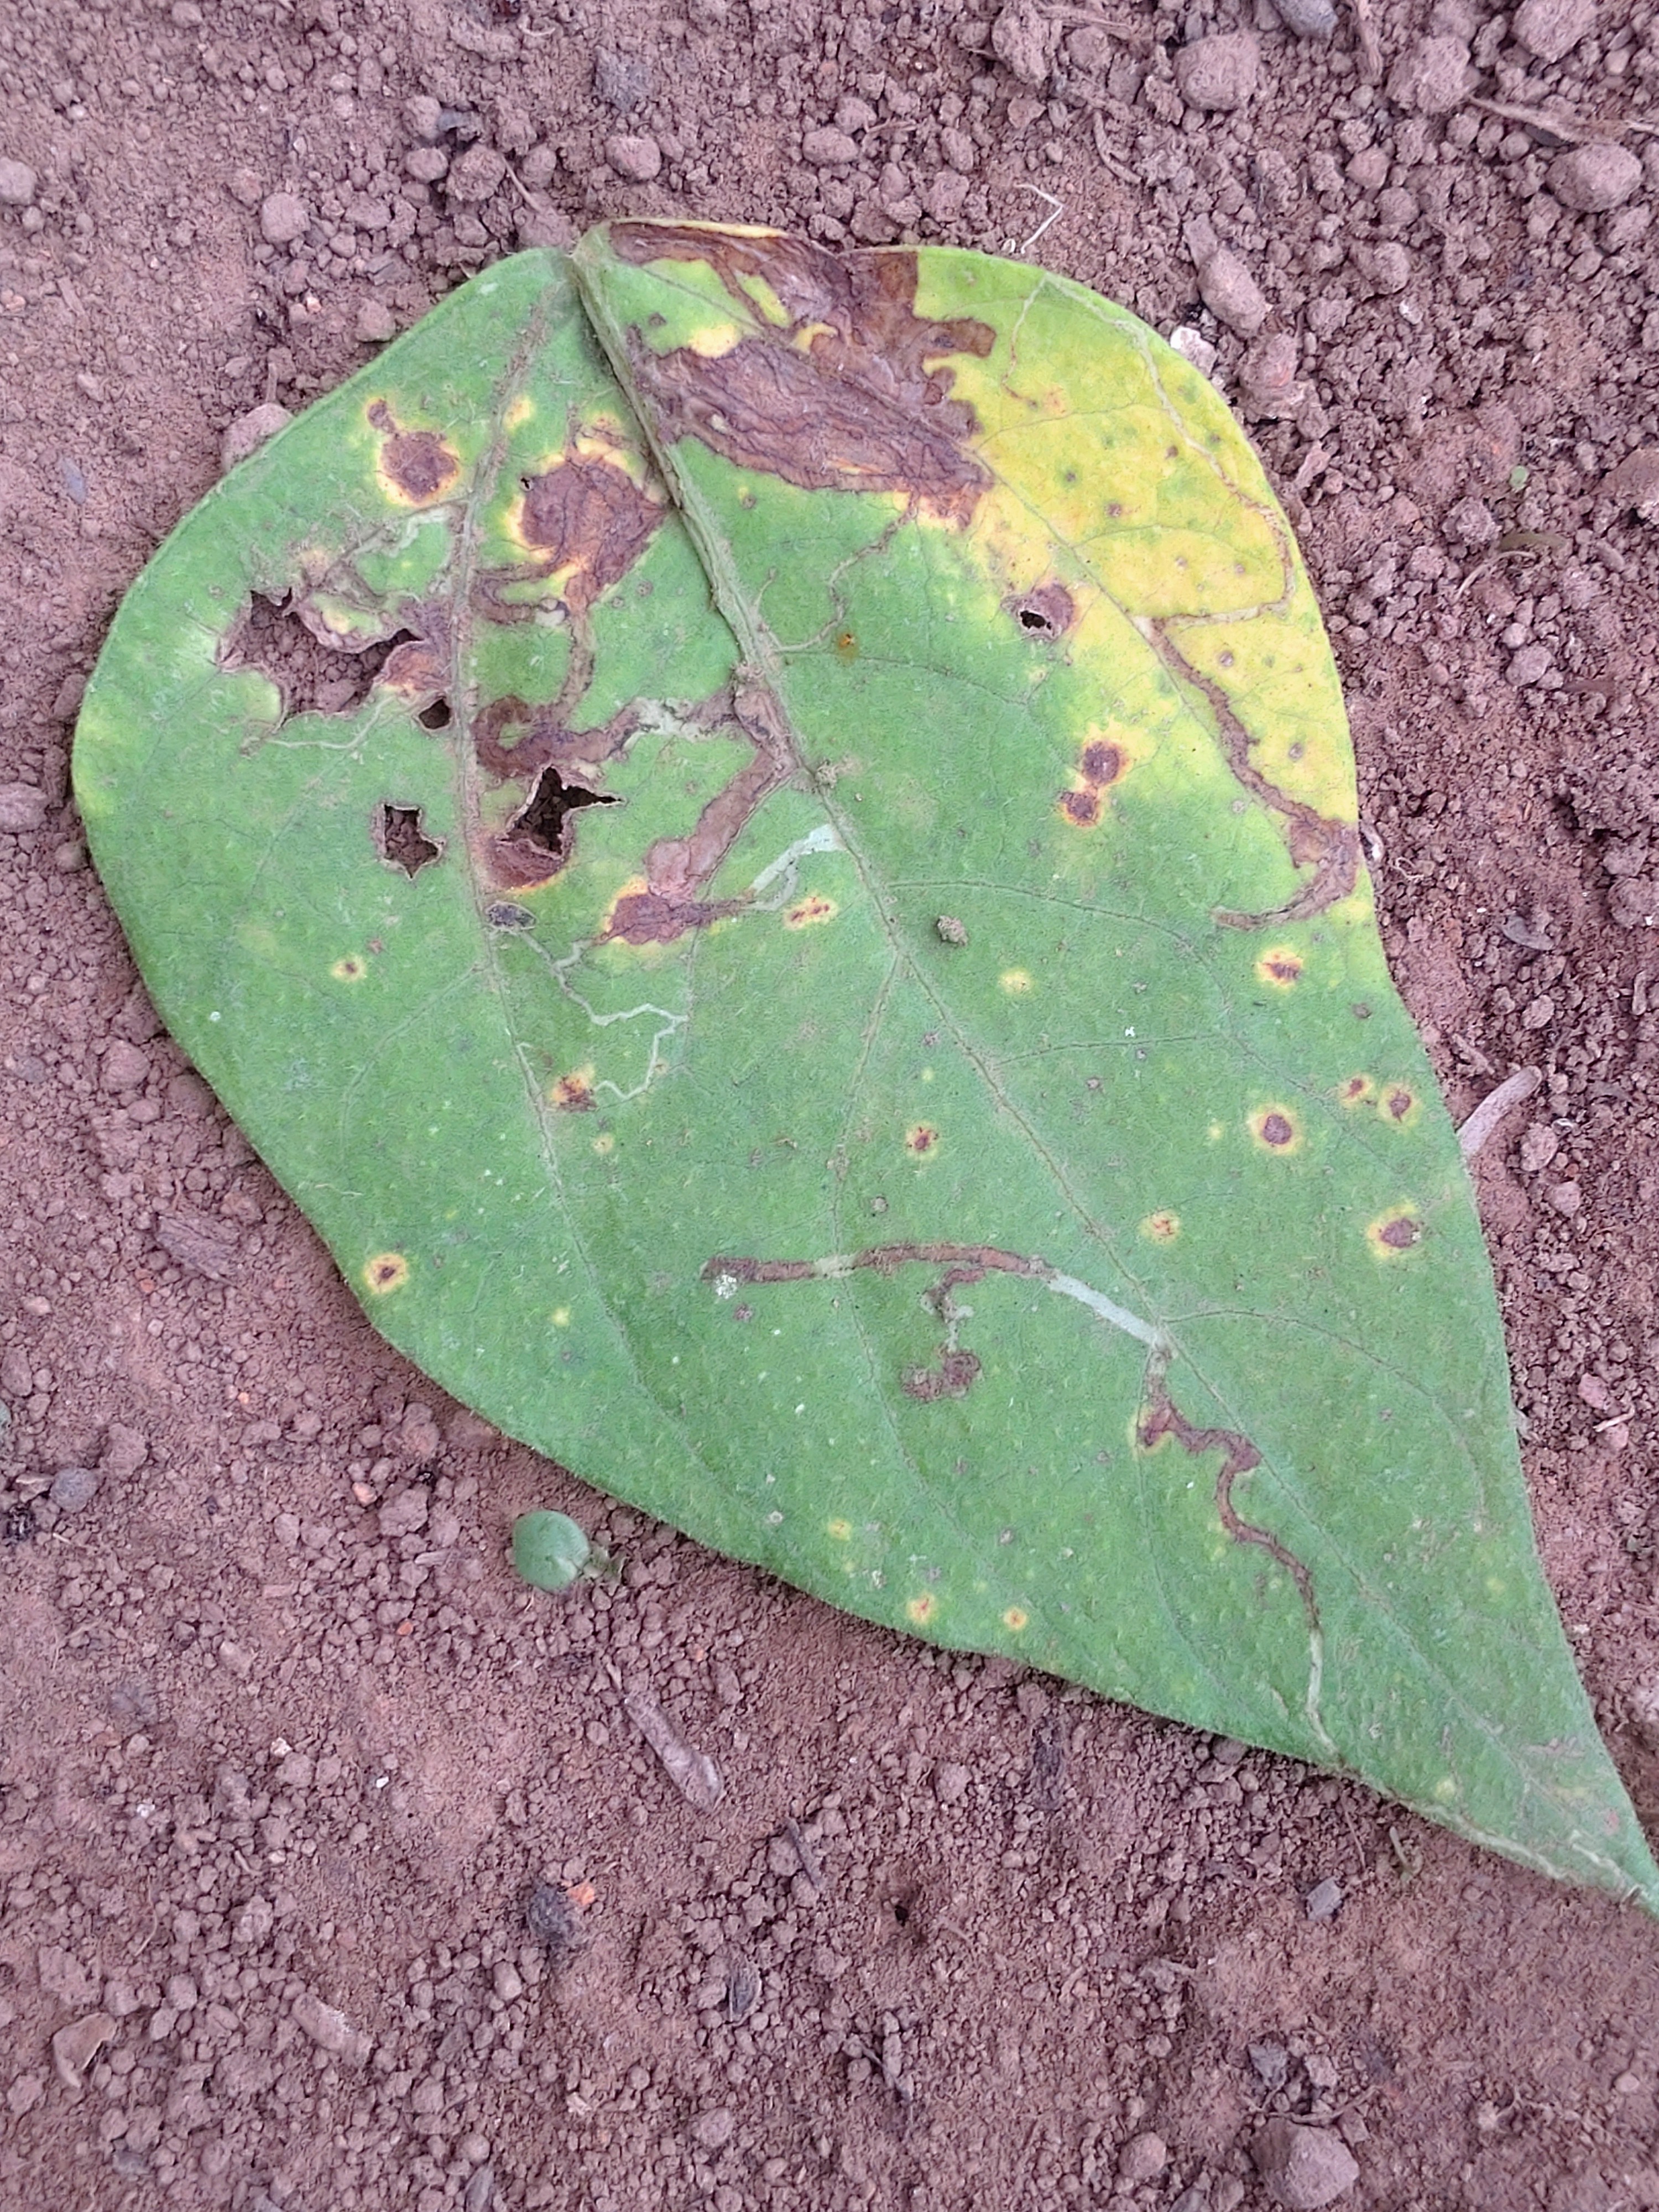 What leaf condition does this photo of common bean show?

rust
